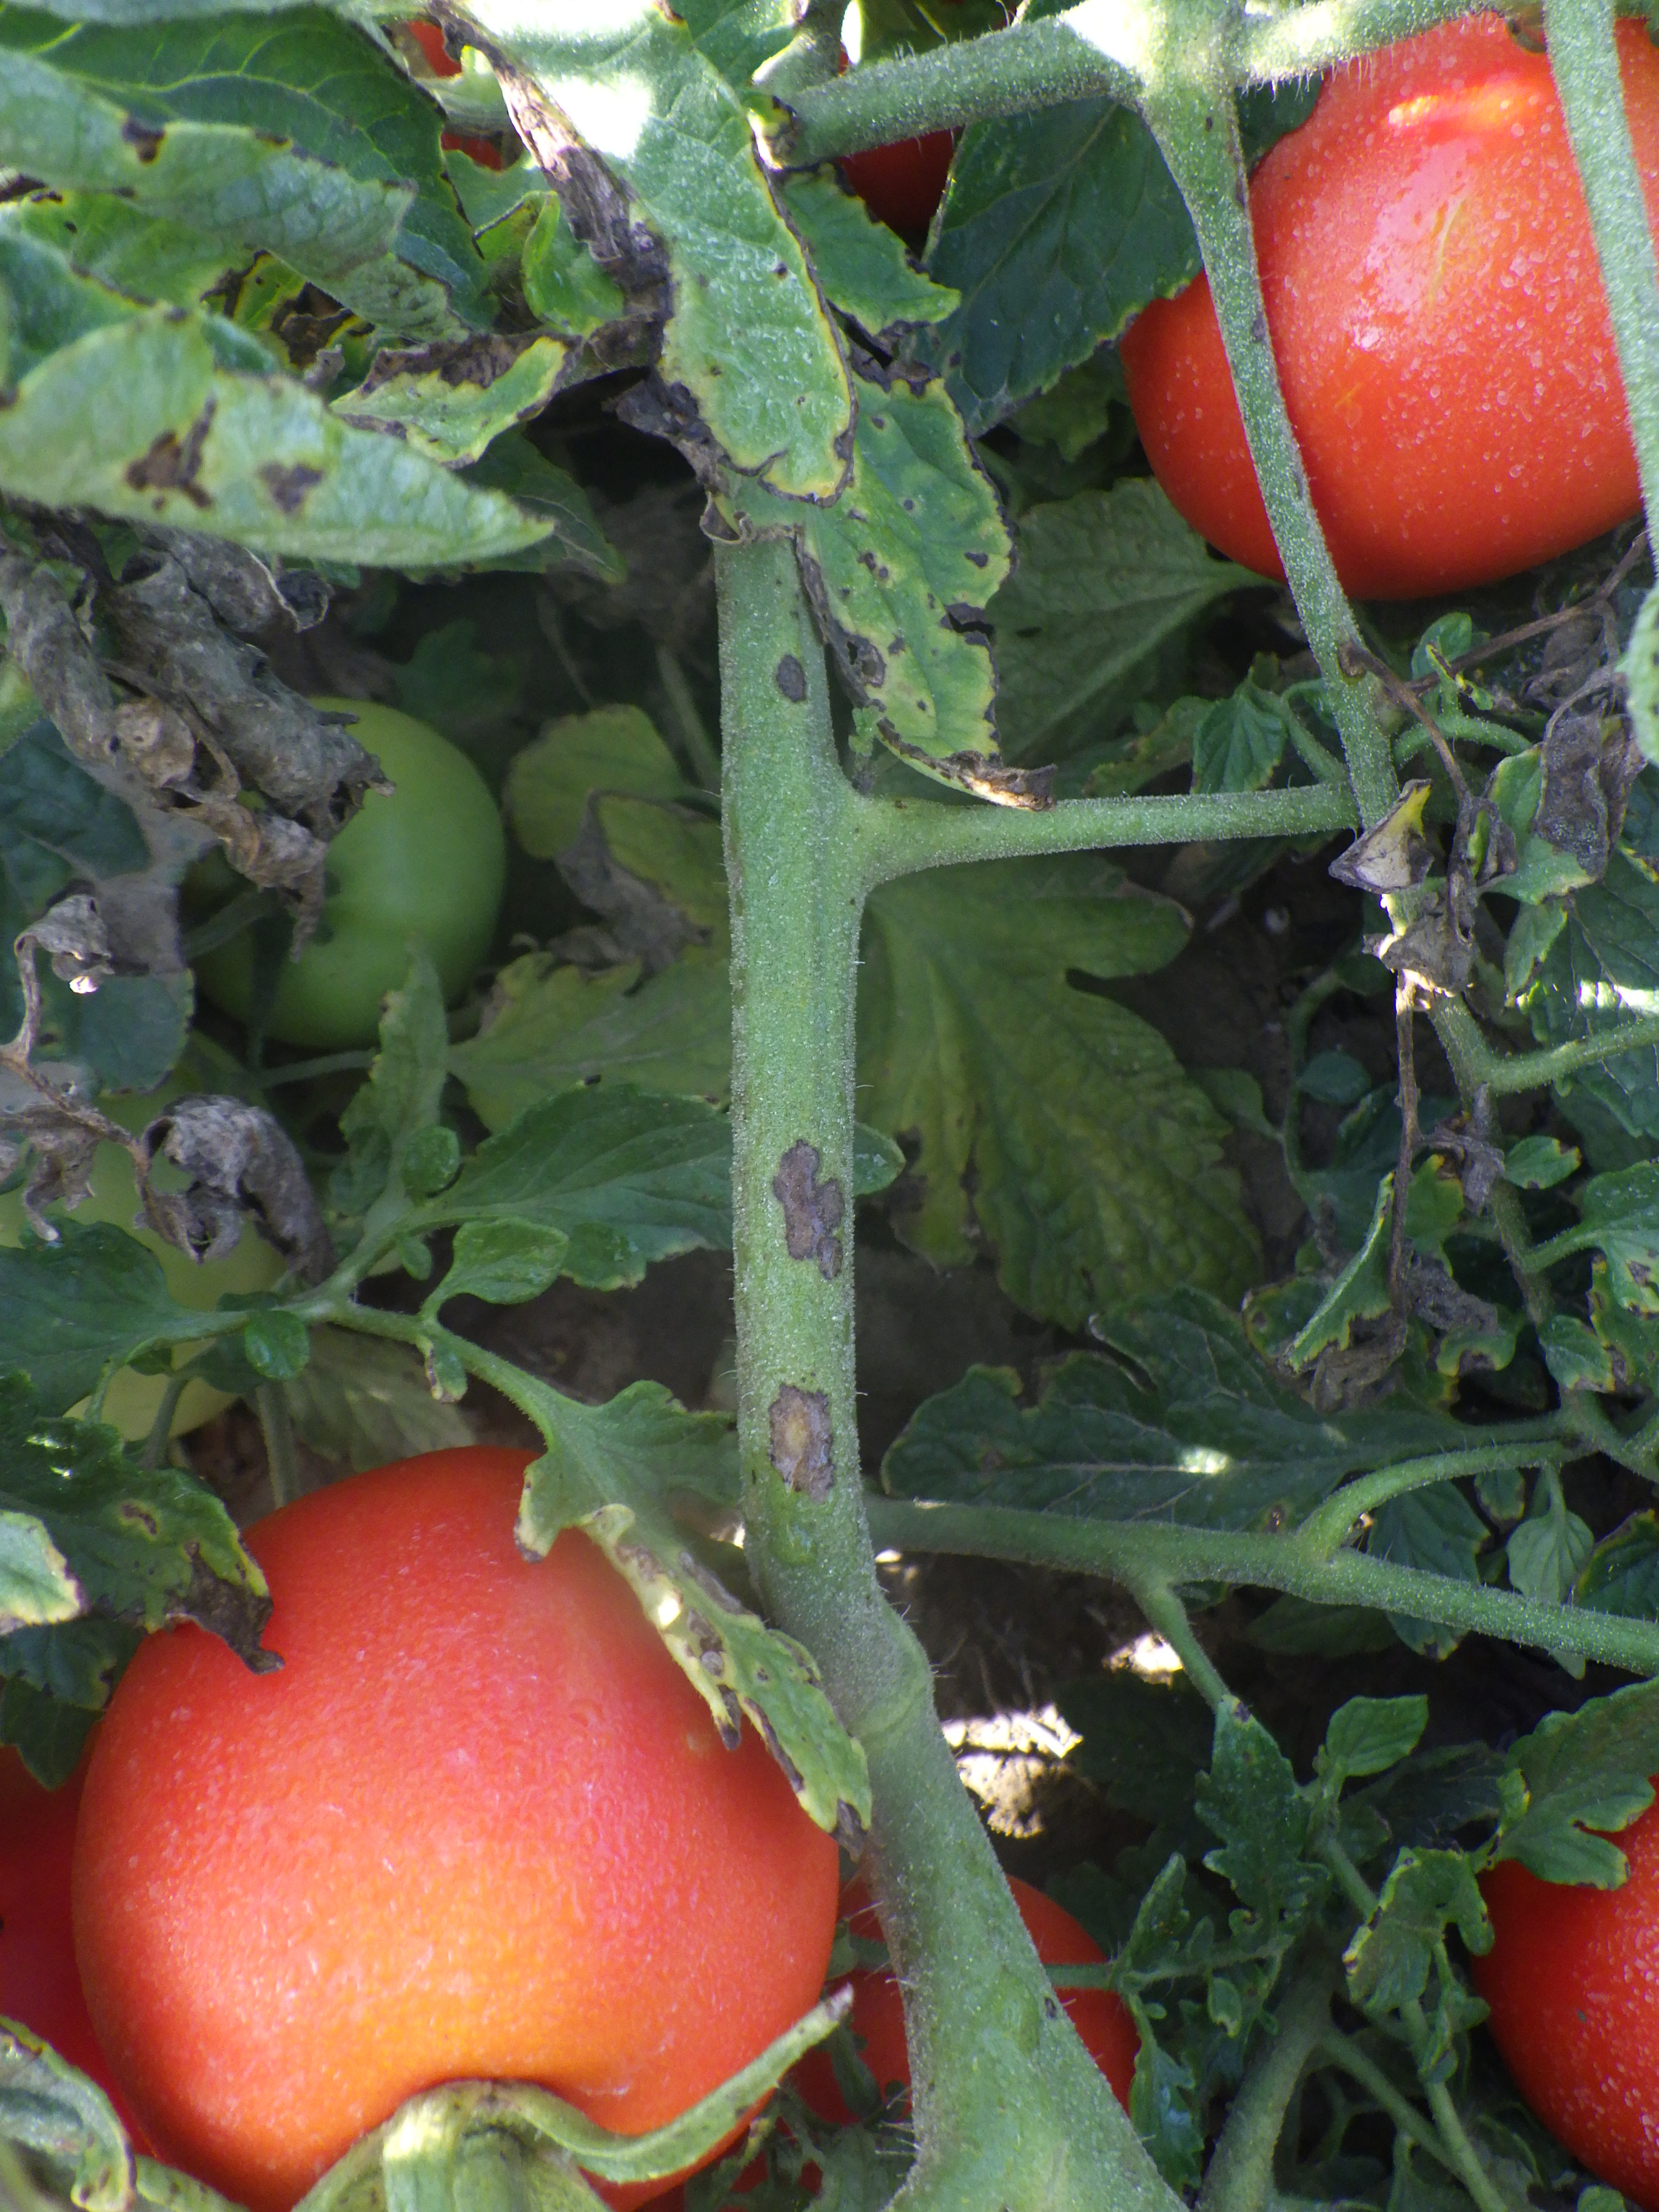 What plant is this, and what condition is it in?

tomato, bacterial spot, drought
